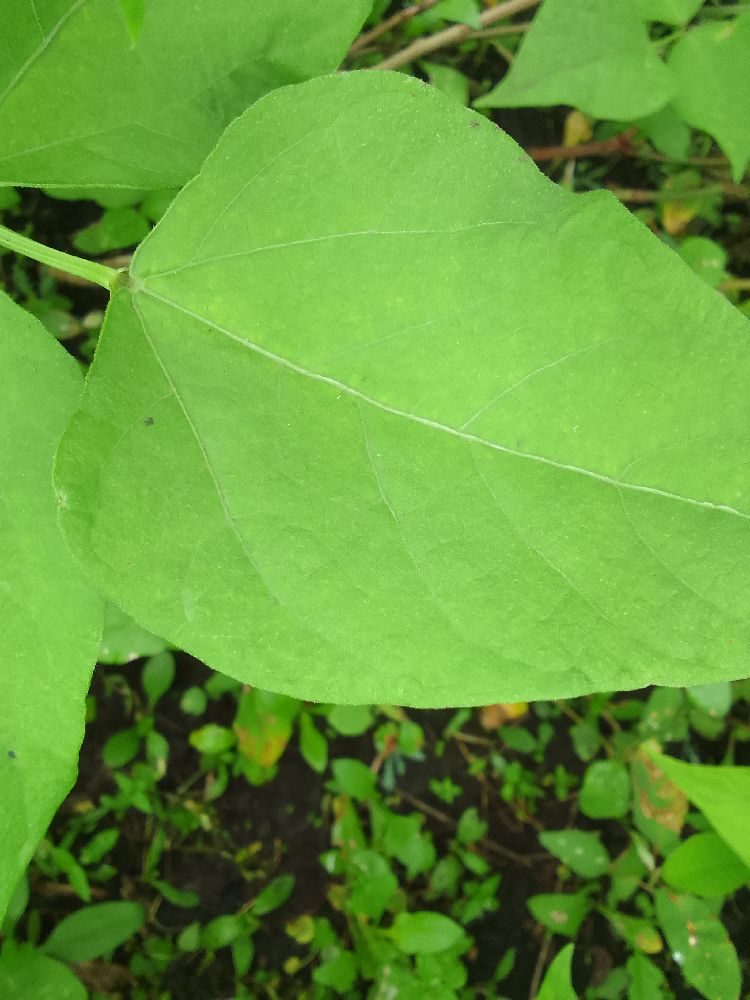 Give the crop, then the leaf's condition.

common bean, healthy
